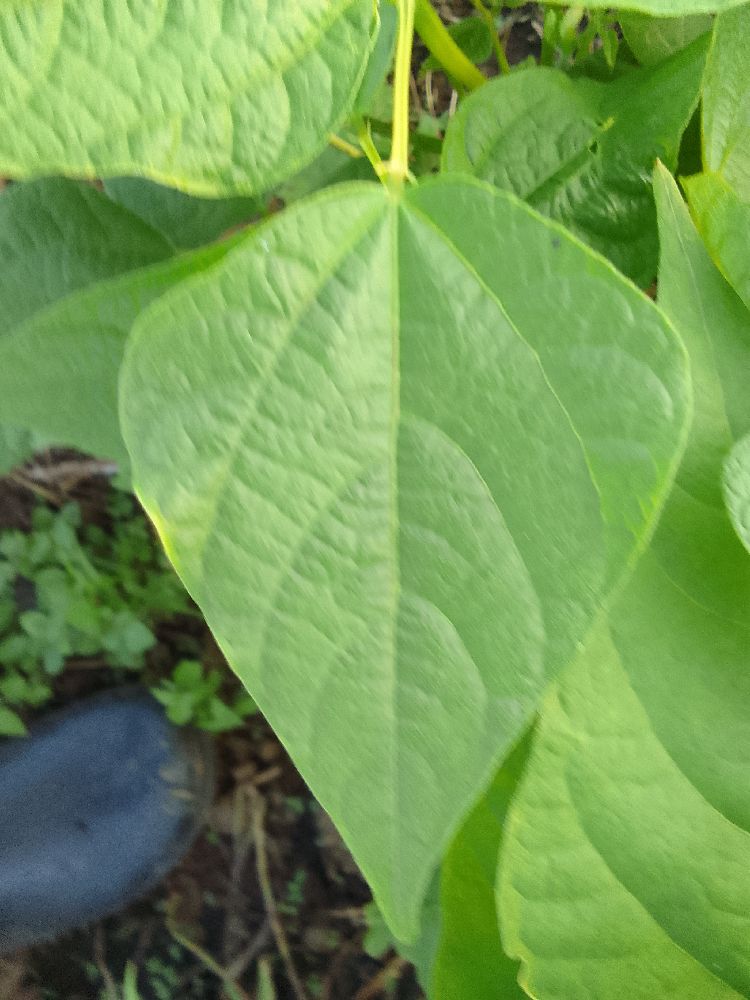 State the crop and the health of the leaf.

common bean, healthy
